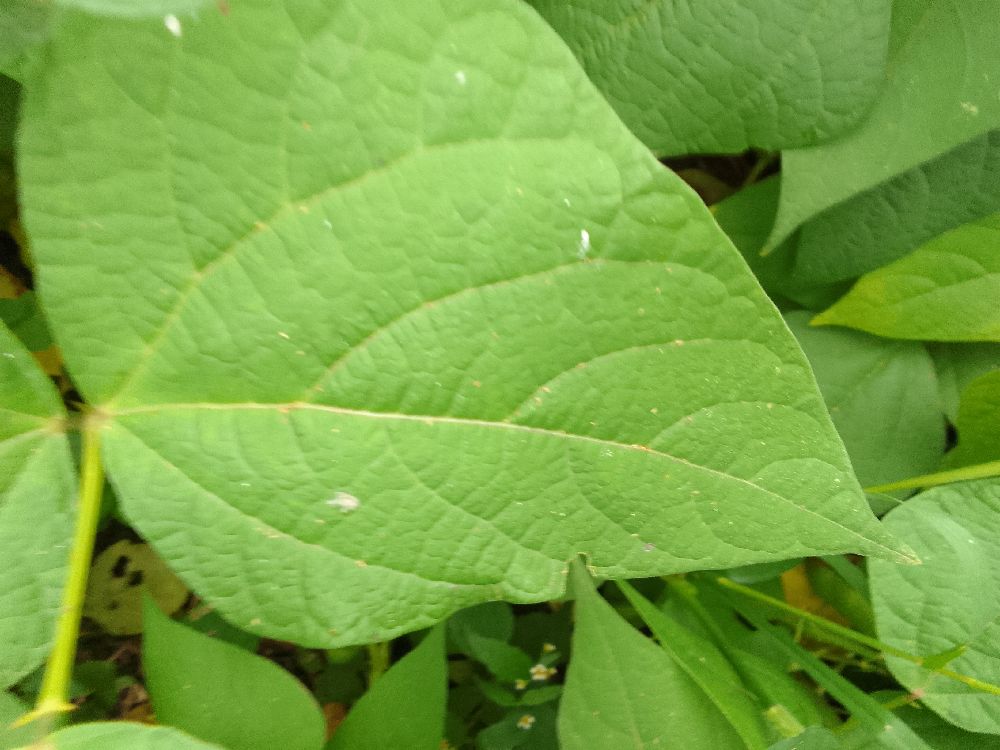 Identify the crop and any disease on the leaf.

common bean, healthy
